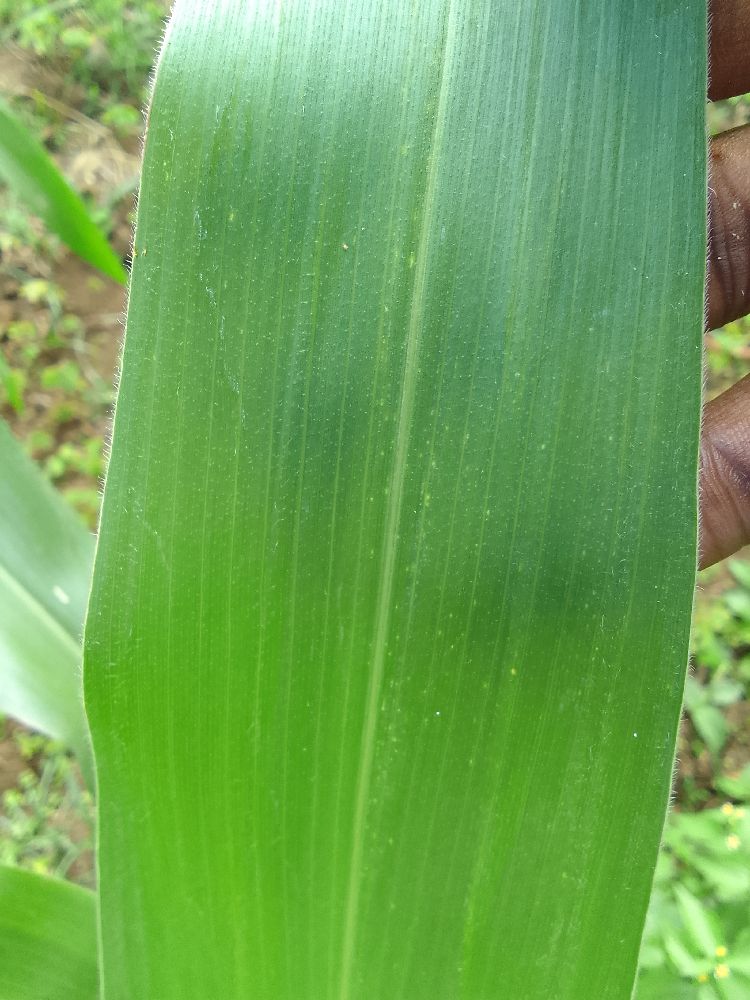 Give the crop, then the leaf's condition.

maize, healthy
